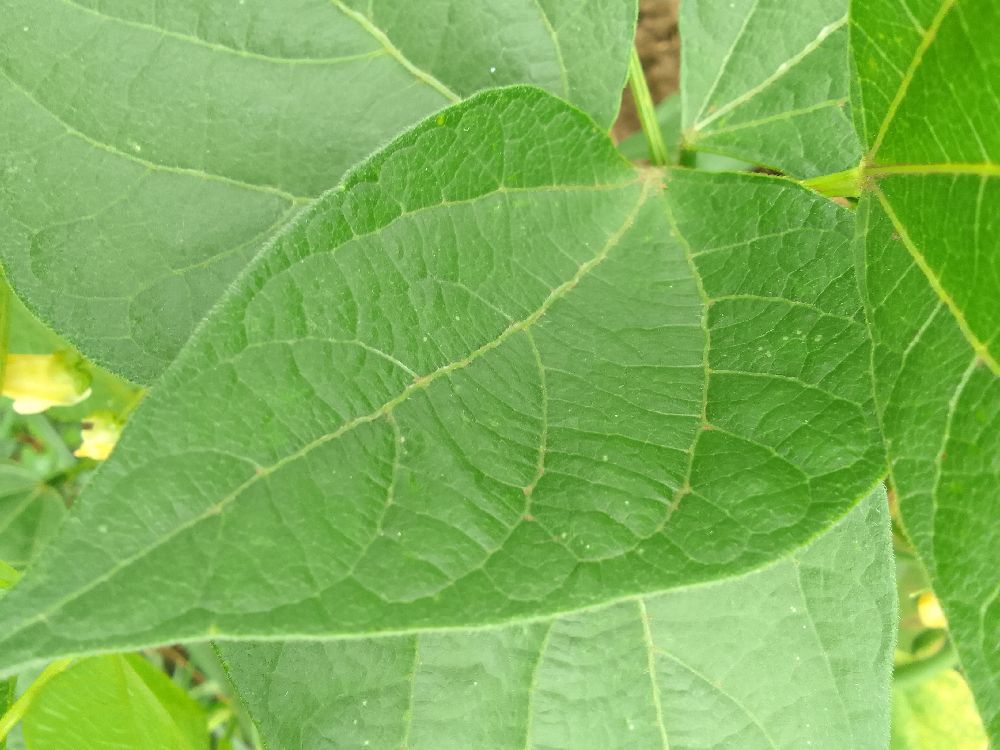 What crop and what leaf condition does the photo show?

common bean, healthy
